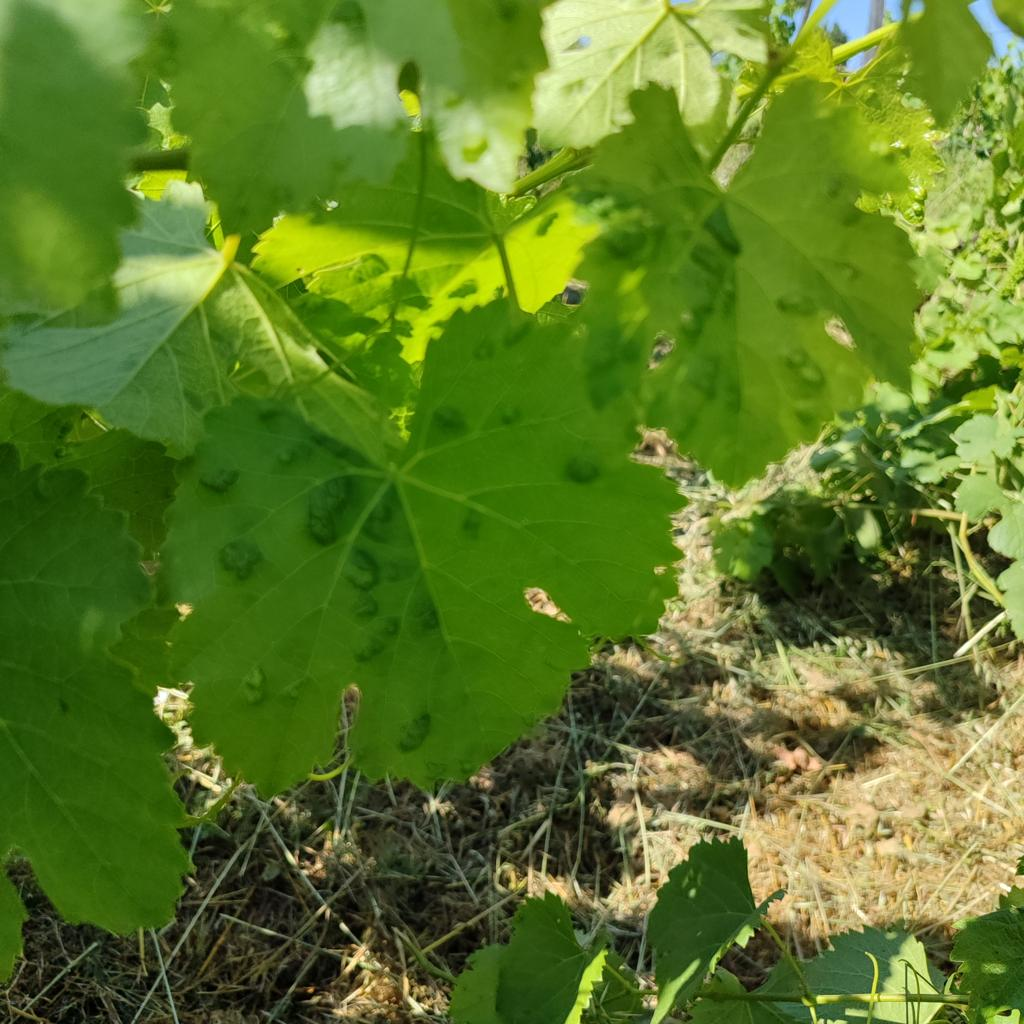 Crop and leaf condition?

grapevine, erineum mite
